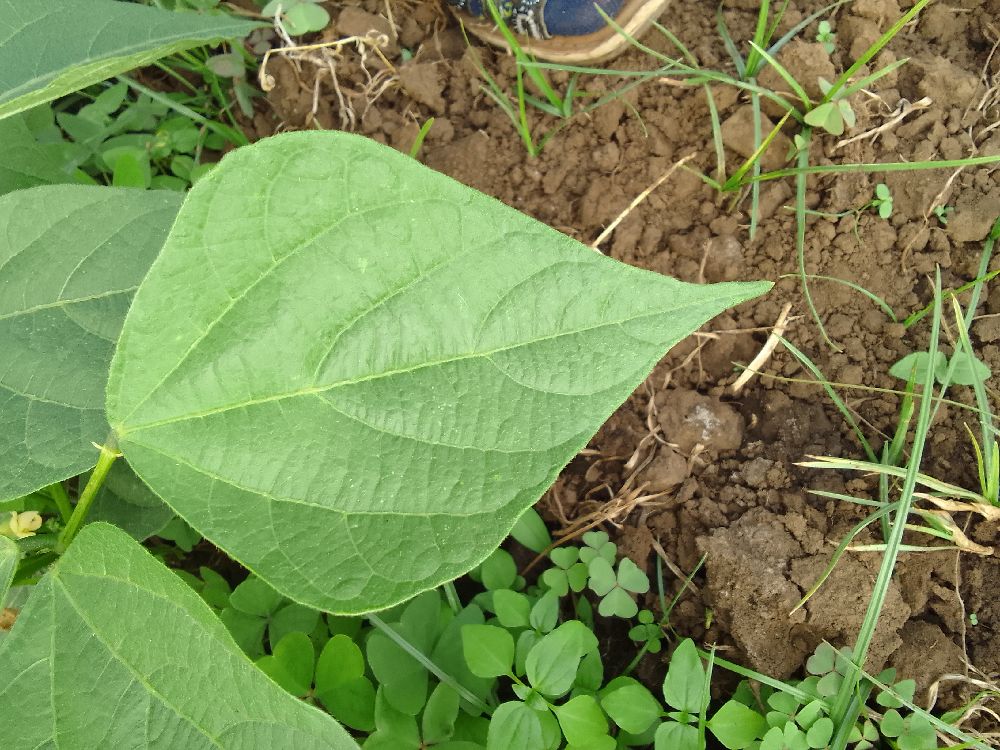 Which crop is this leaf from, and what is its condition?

common bean, healthy
